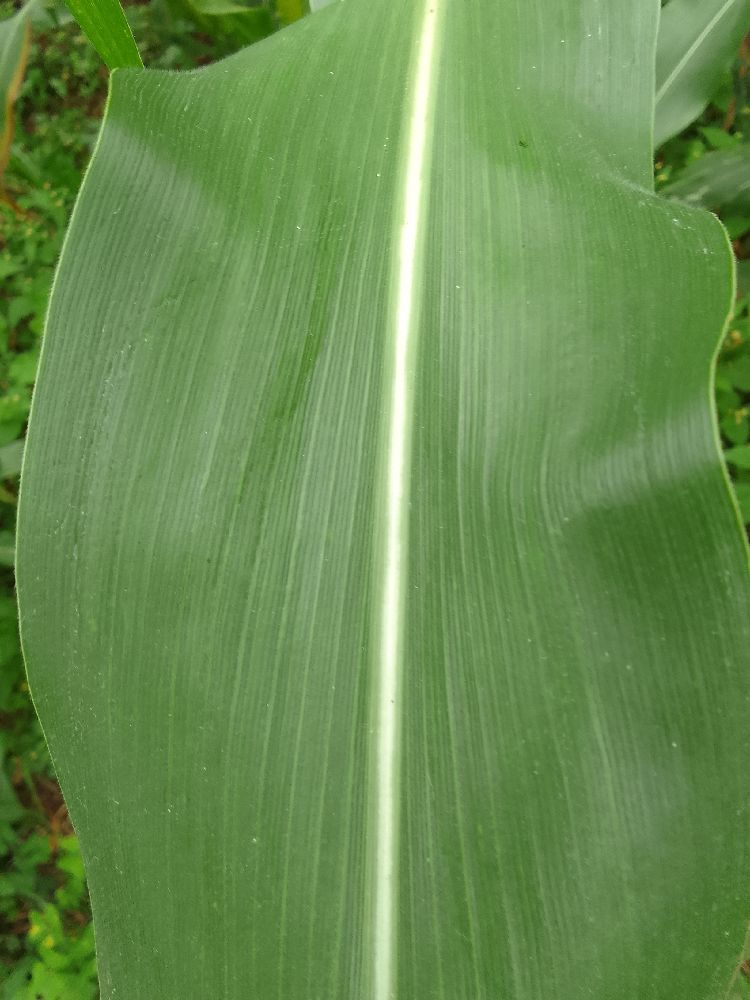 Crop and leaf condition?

maize, healthy
